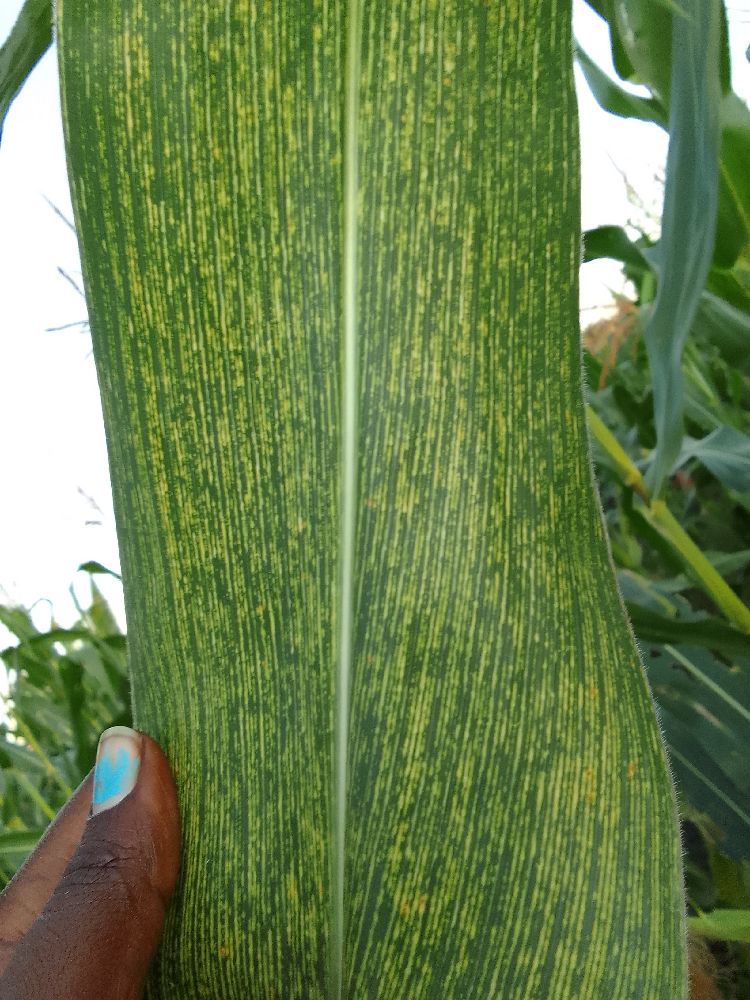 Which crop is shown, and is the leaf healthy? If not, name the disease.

maize, maize streak virus
